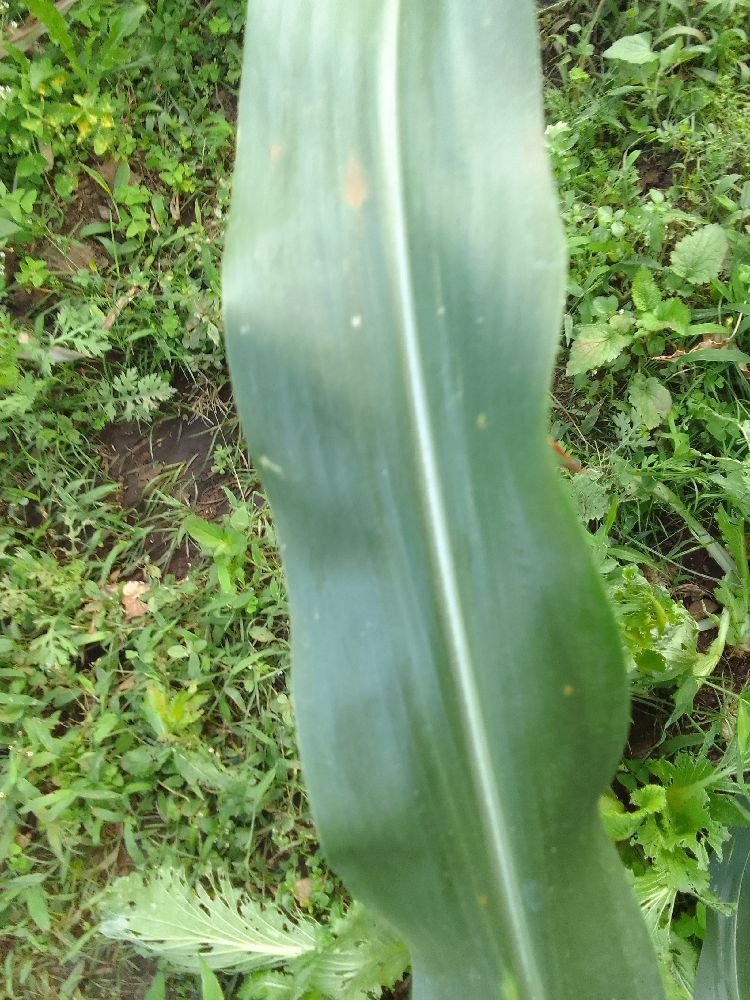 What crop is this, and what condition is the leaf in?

maize, healthy
